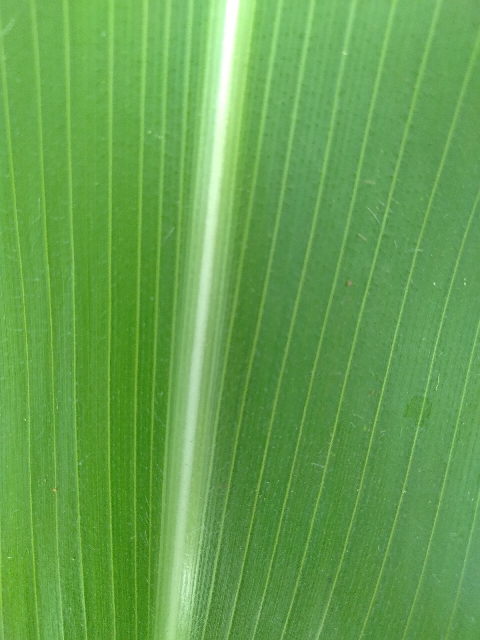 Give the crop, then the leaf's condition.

maize, healthy
